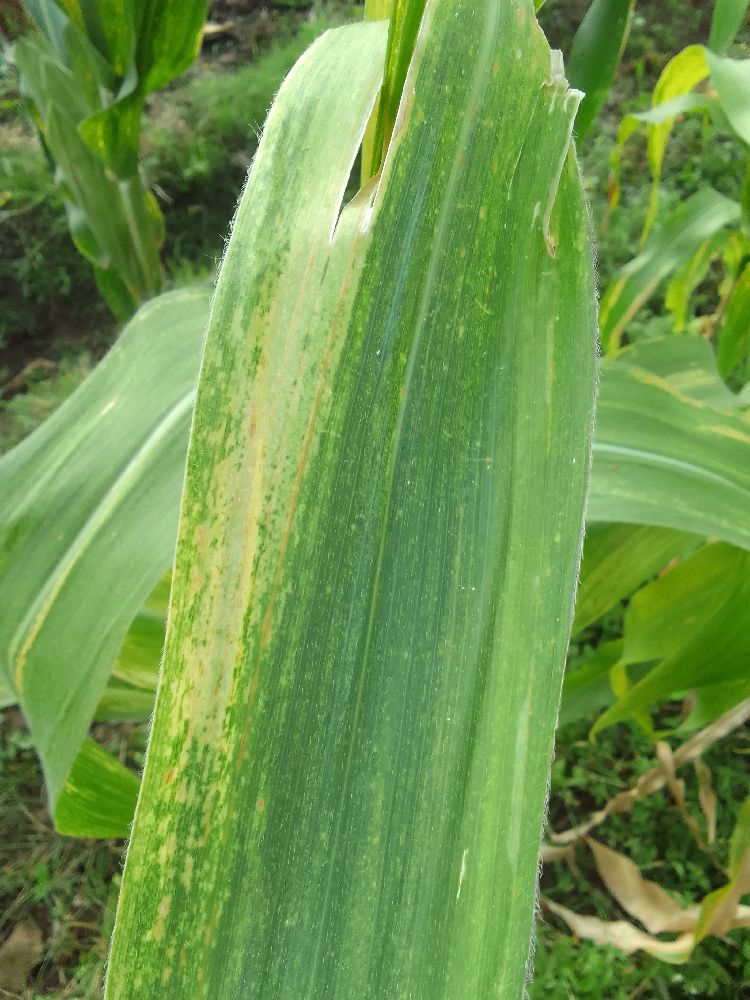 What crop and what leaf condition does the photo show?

maize, maize lethal necrosis
